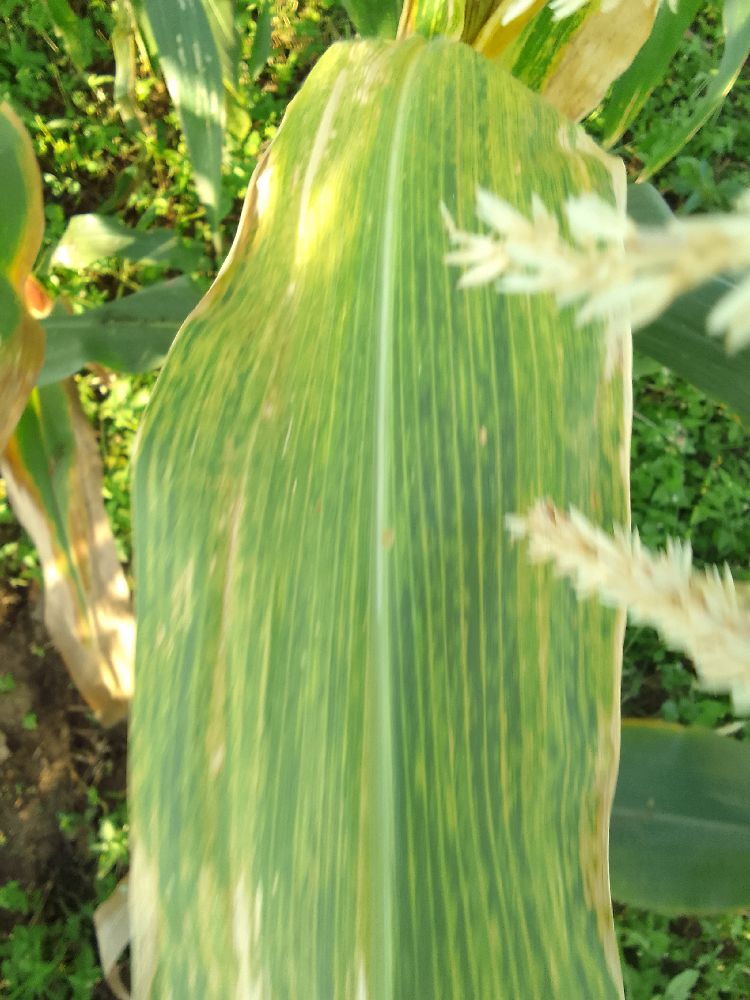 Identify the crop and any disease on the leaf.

maize, maize lethal necrosis
